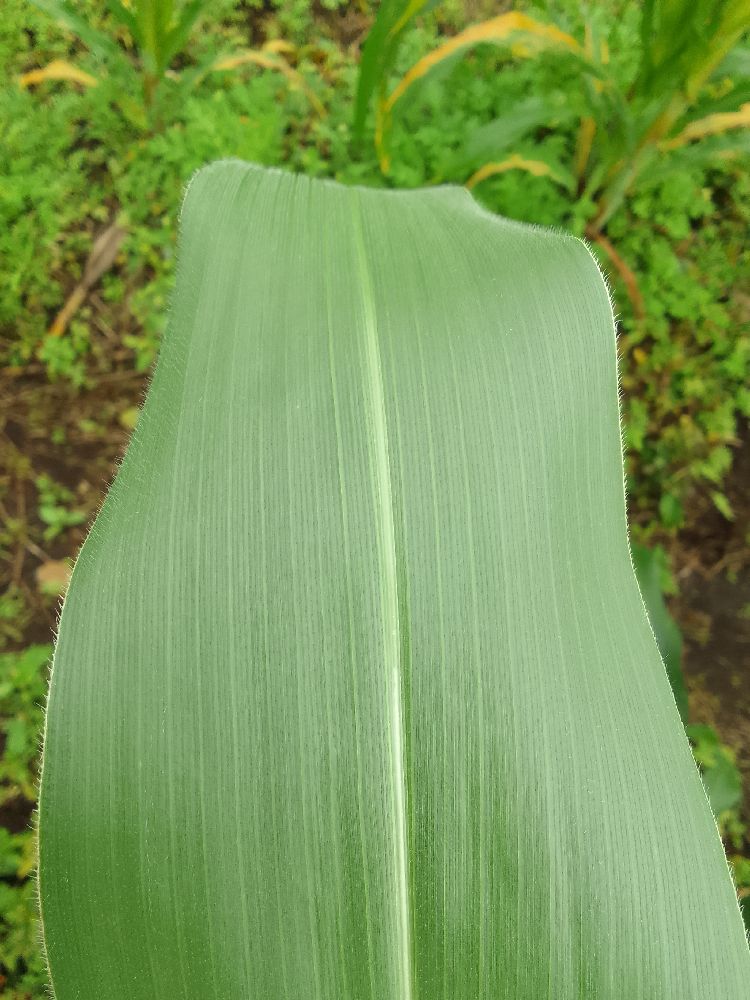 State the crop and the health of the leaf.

maize, healthy
